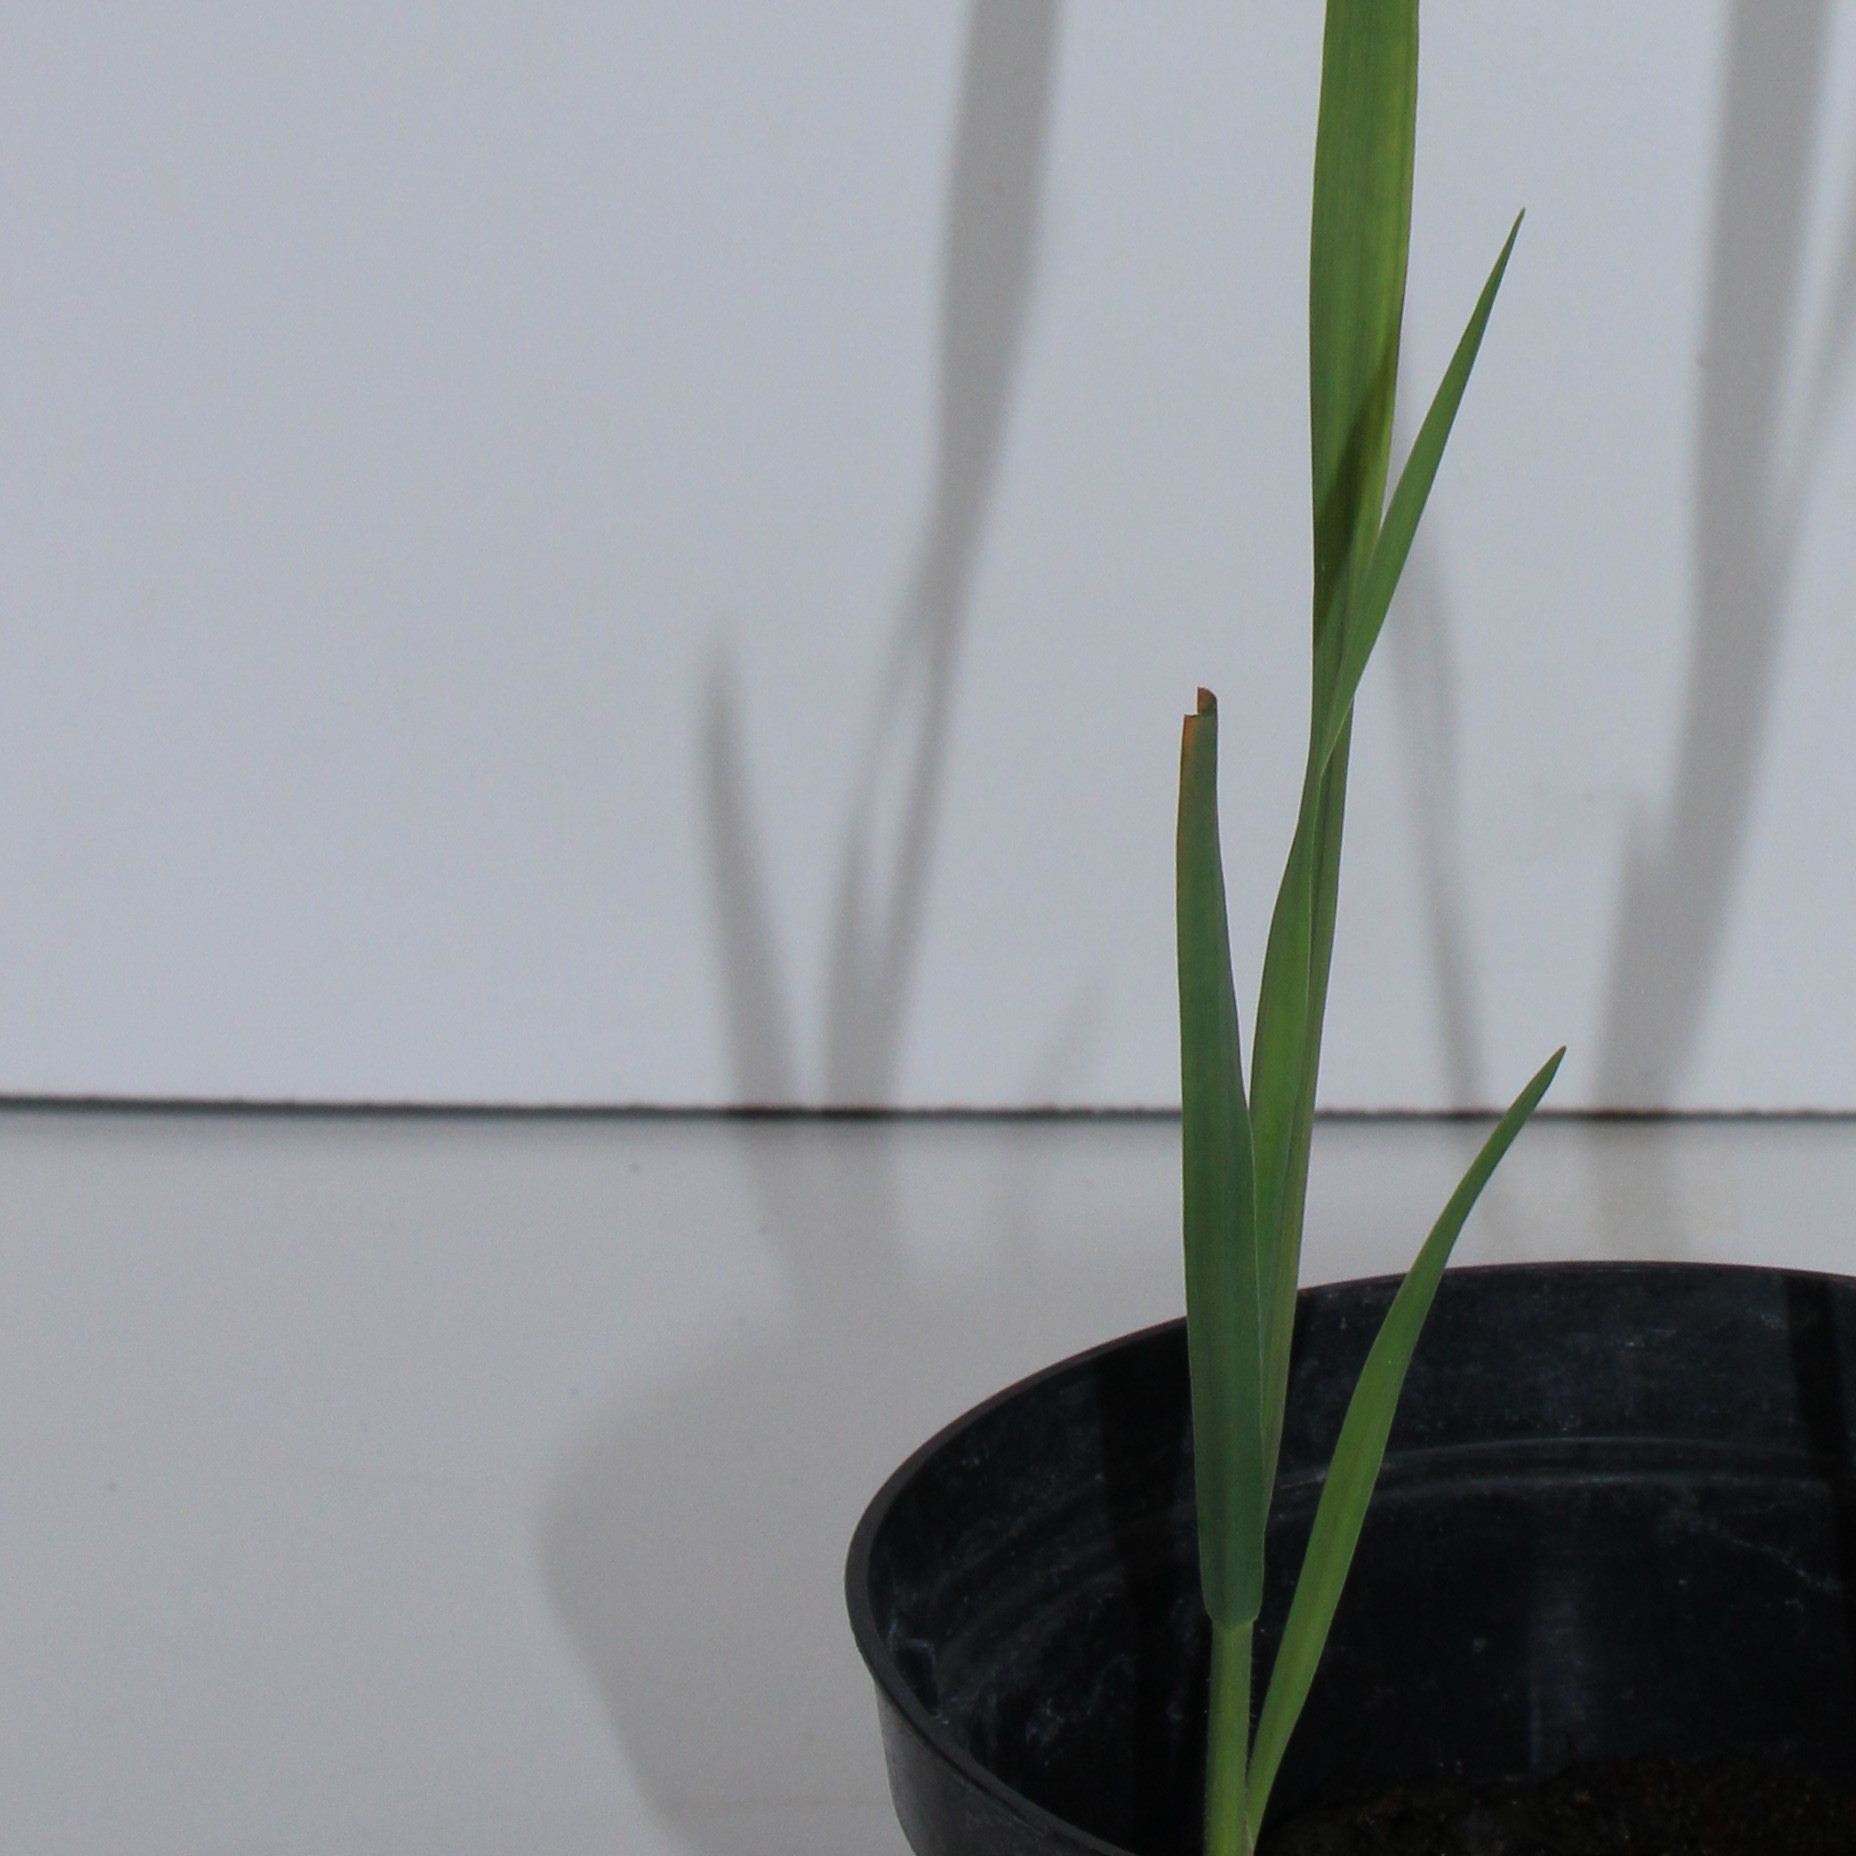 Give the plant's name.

Avena sterilis
